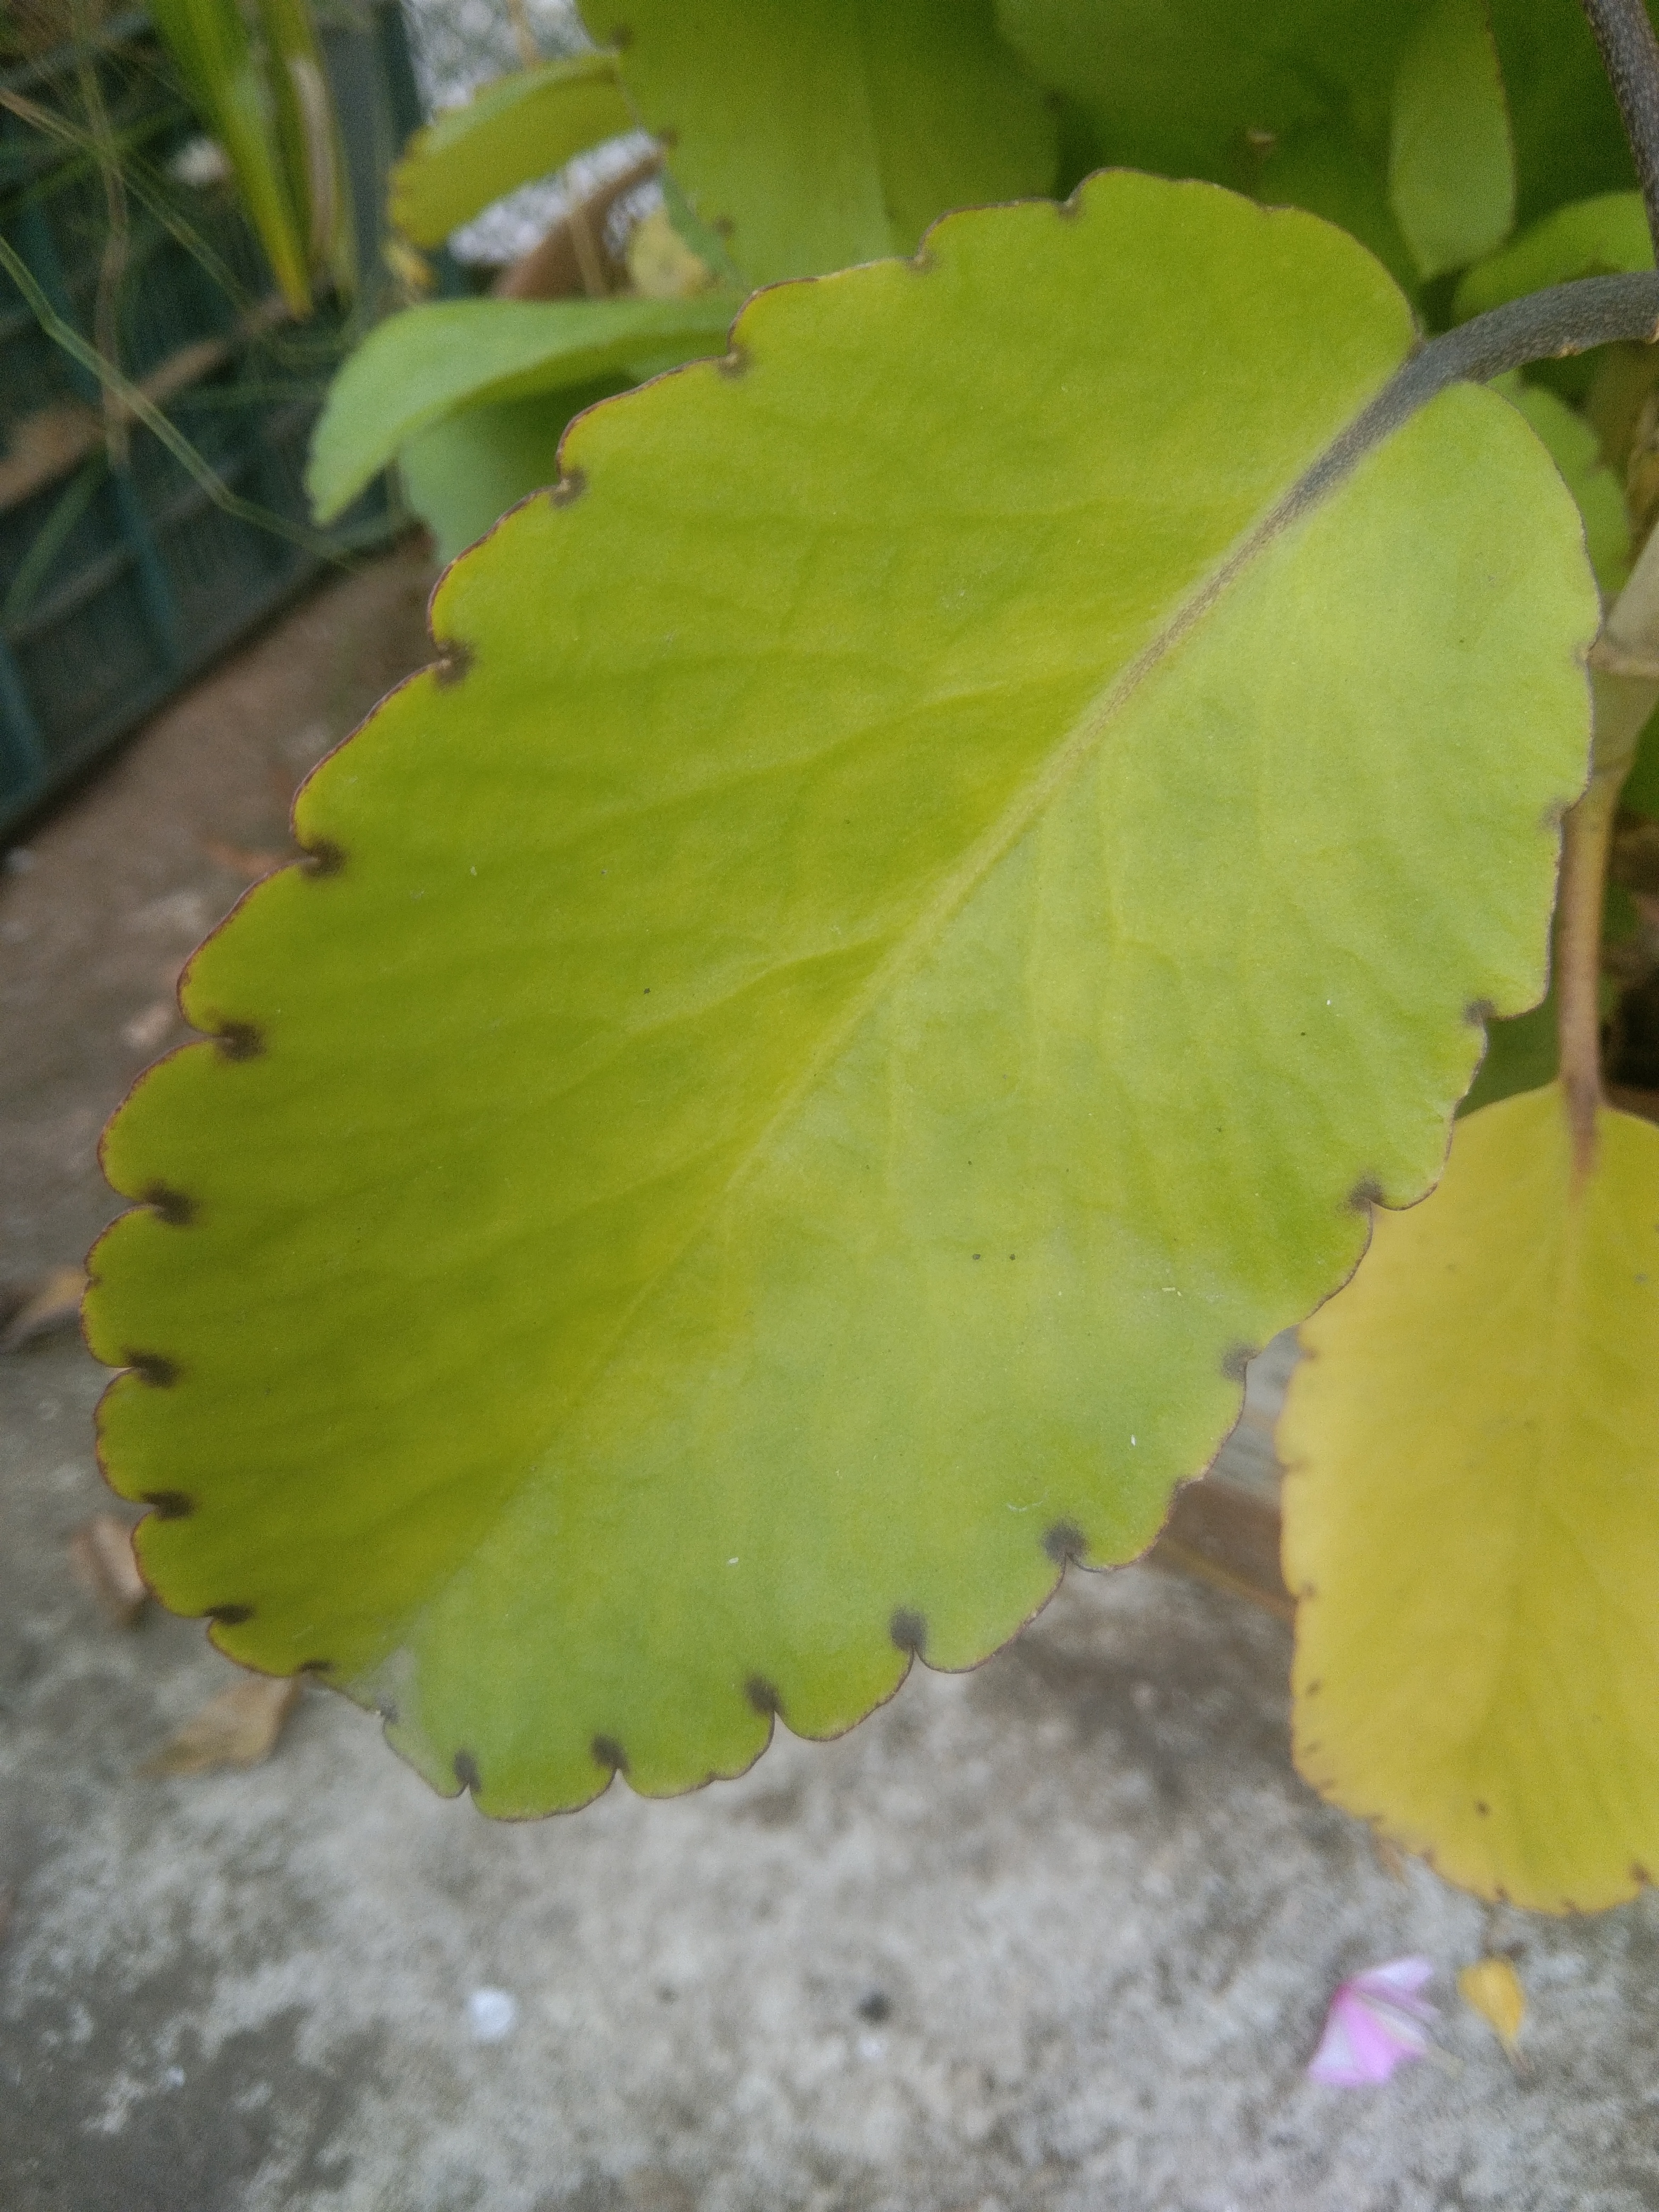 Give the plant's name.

pathorkuci
